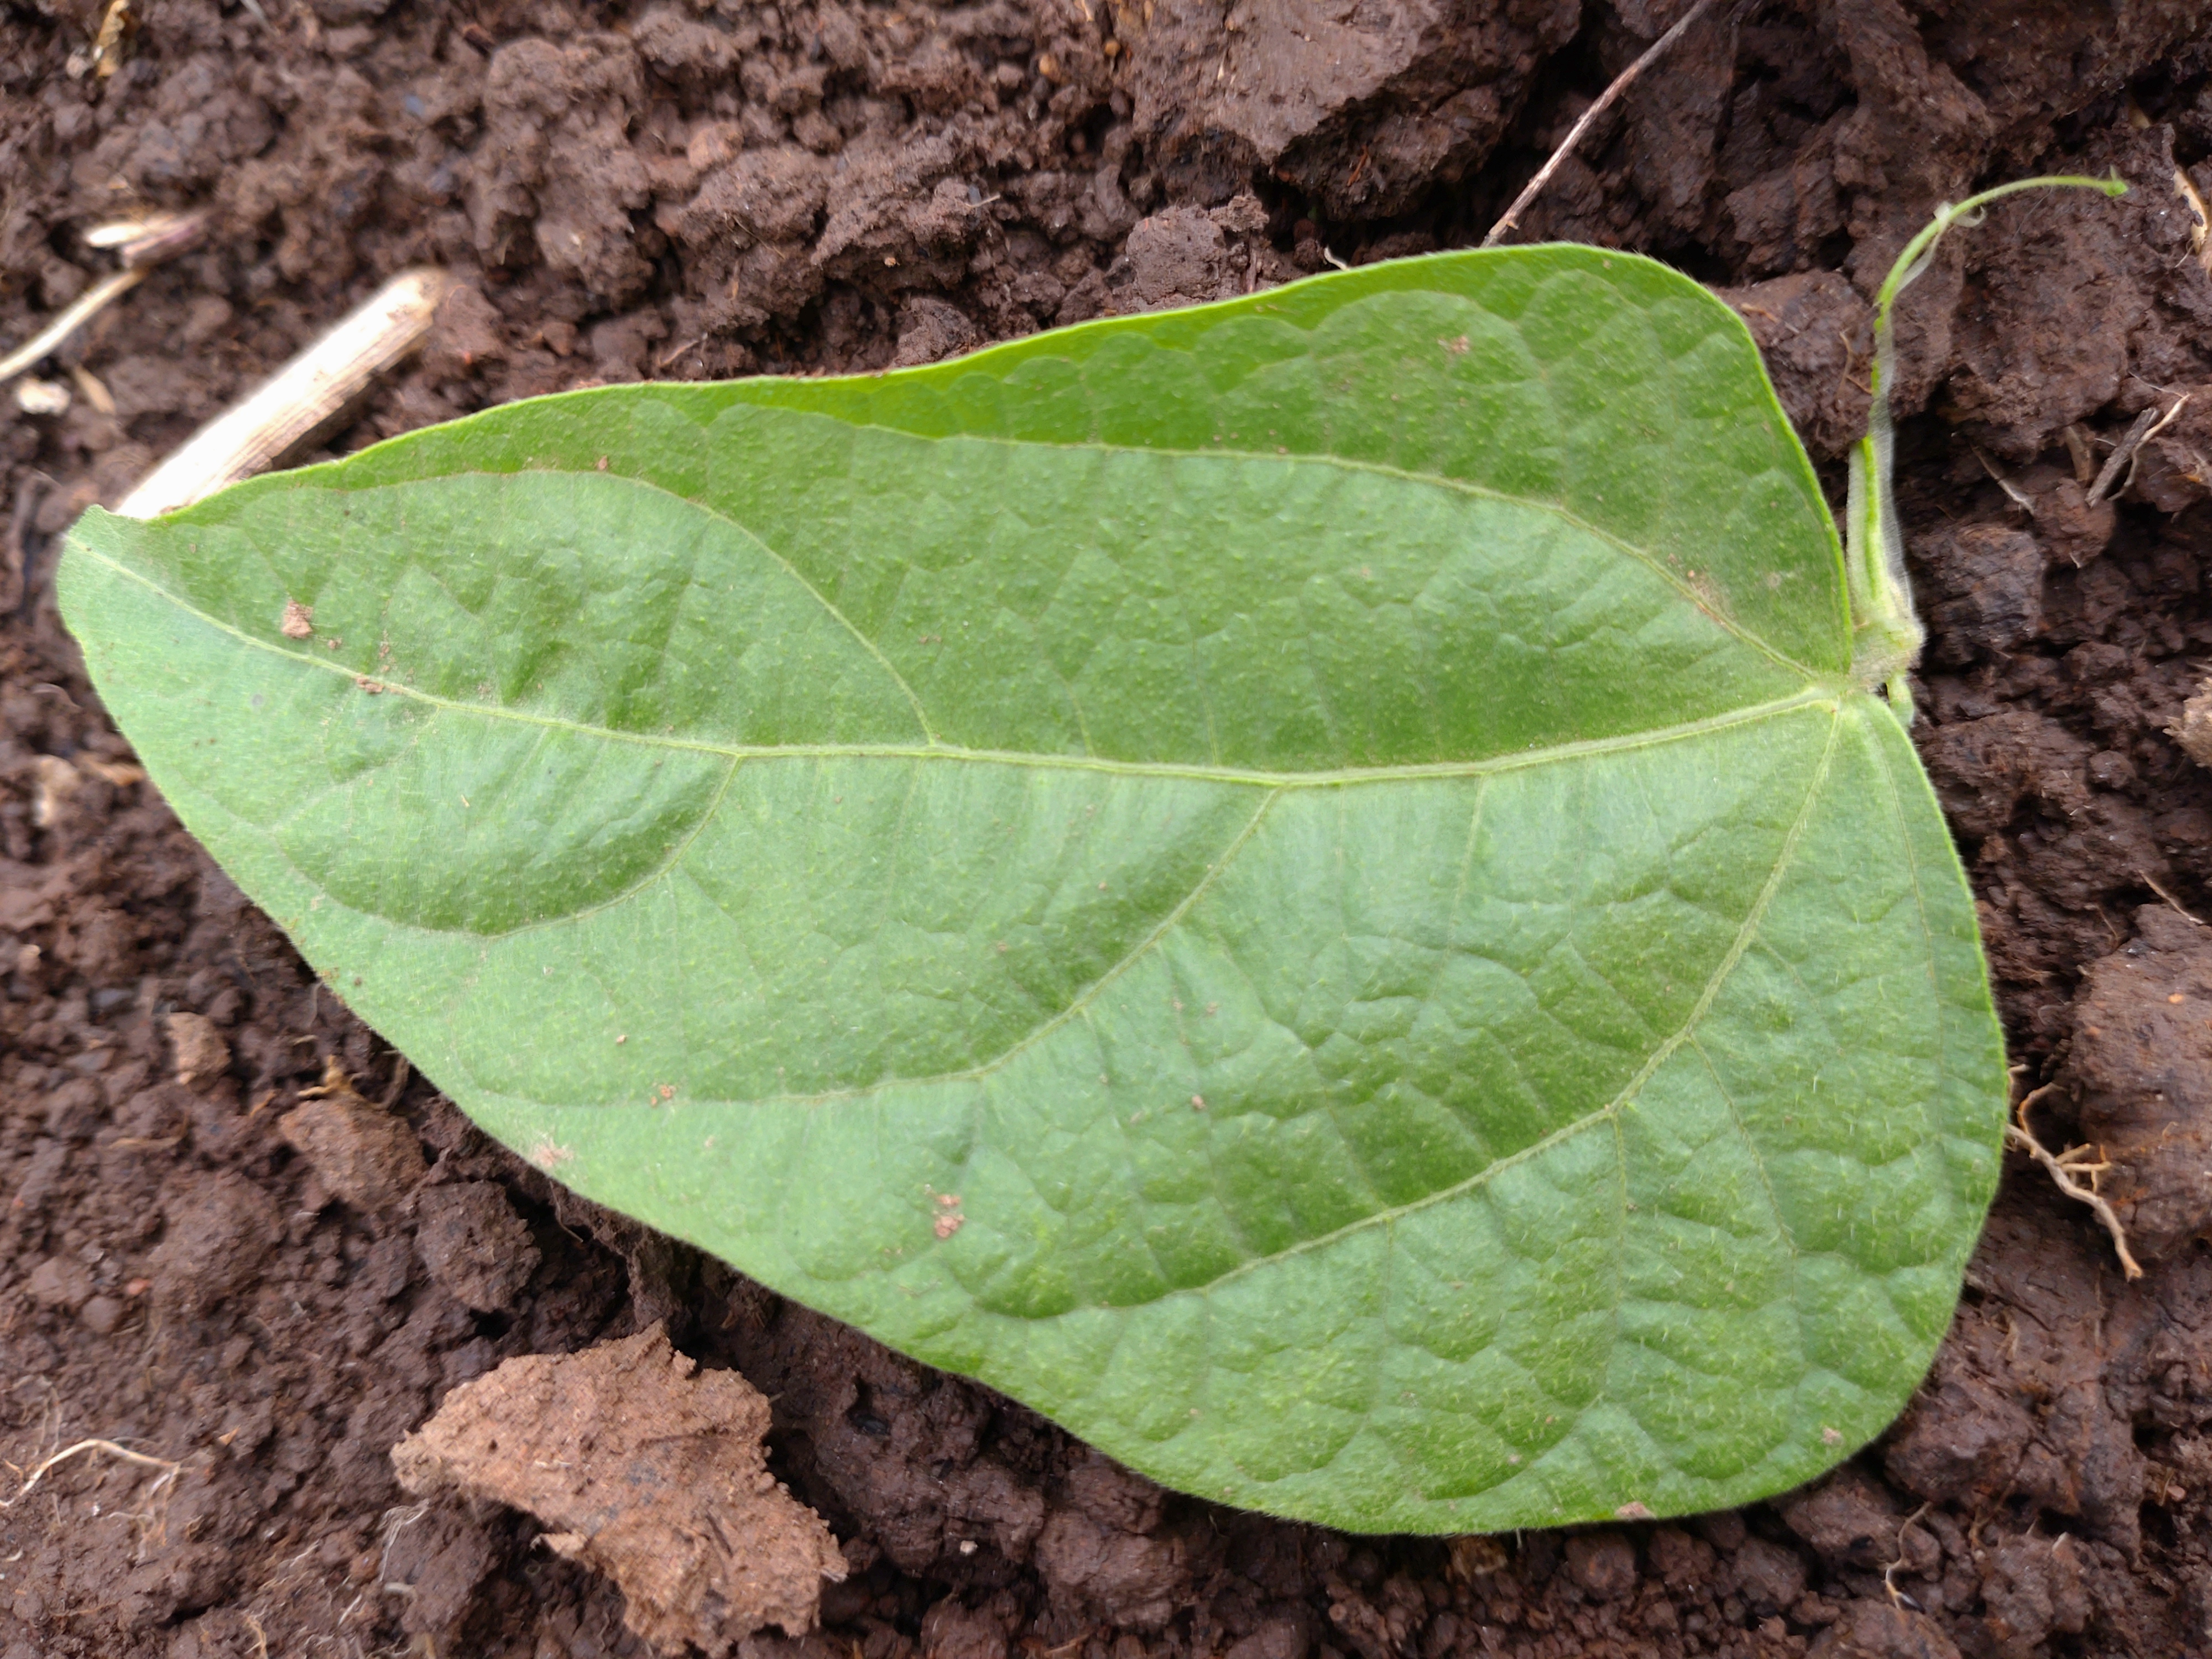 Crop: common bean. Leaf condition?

healthy
